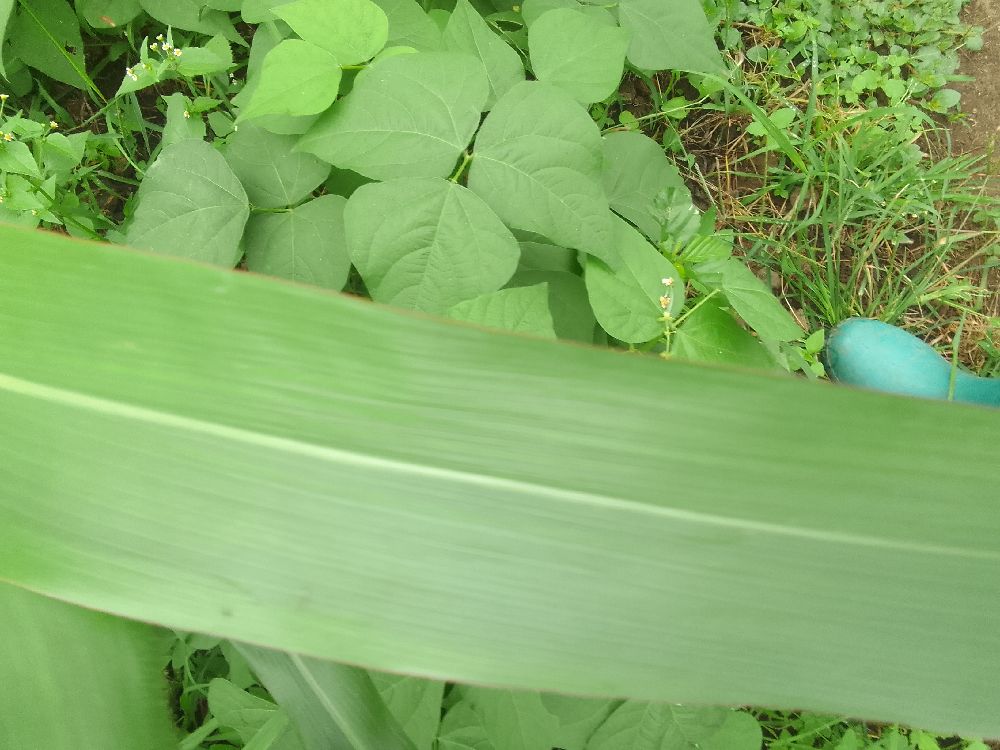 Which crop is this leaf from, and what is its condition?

maize, healthy
